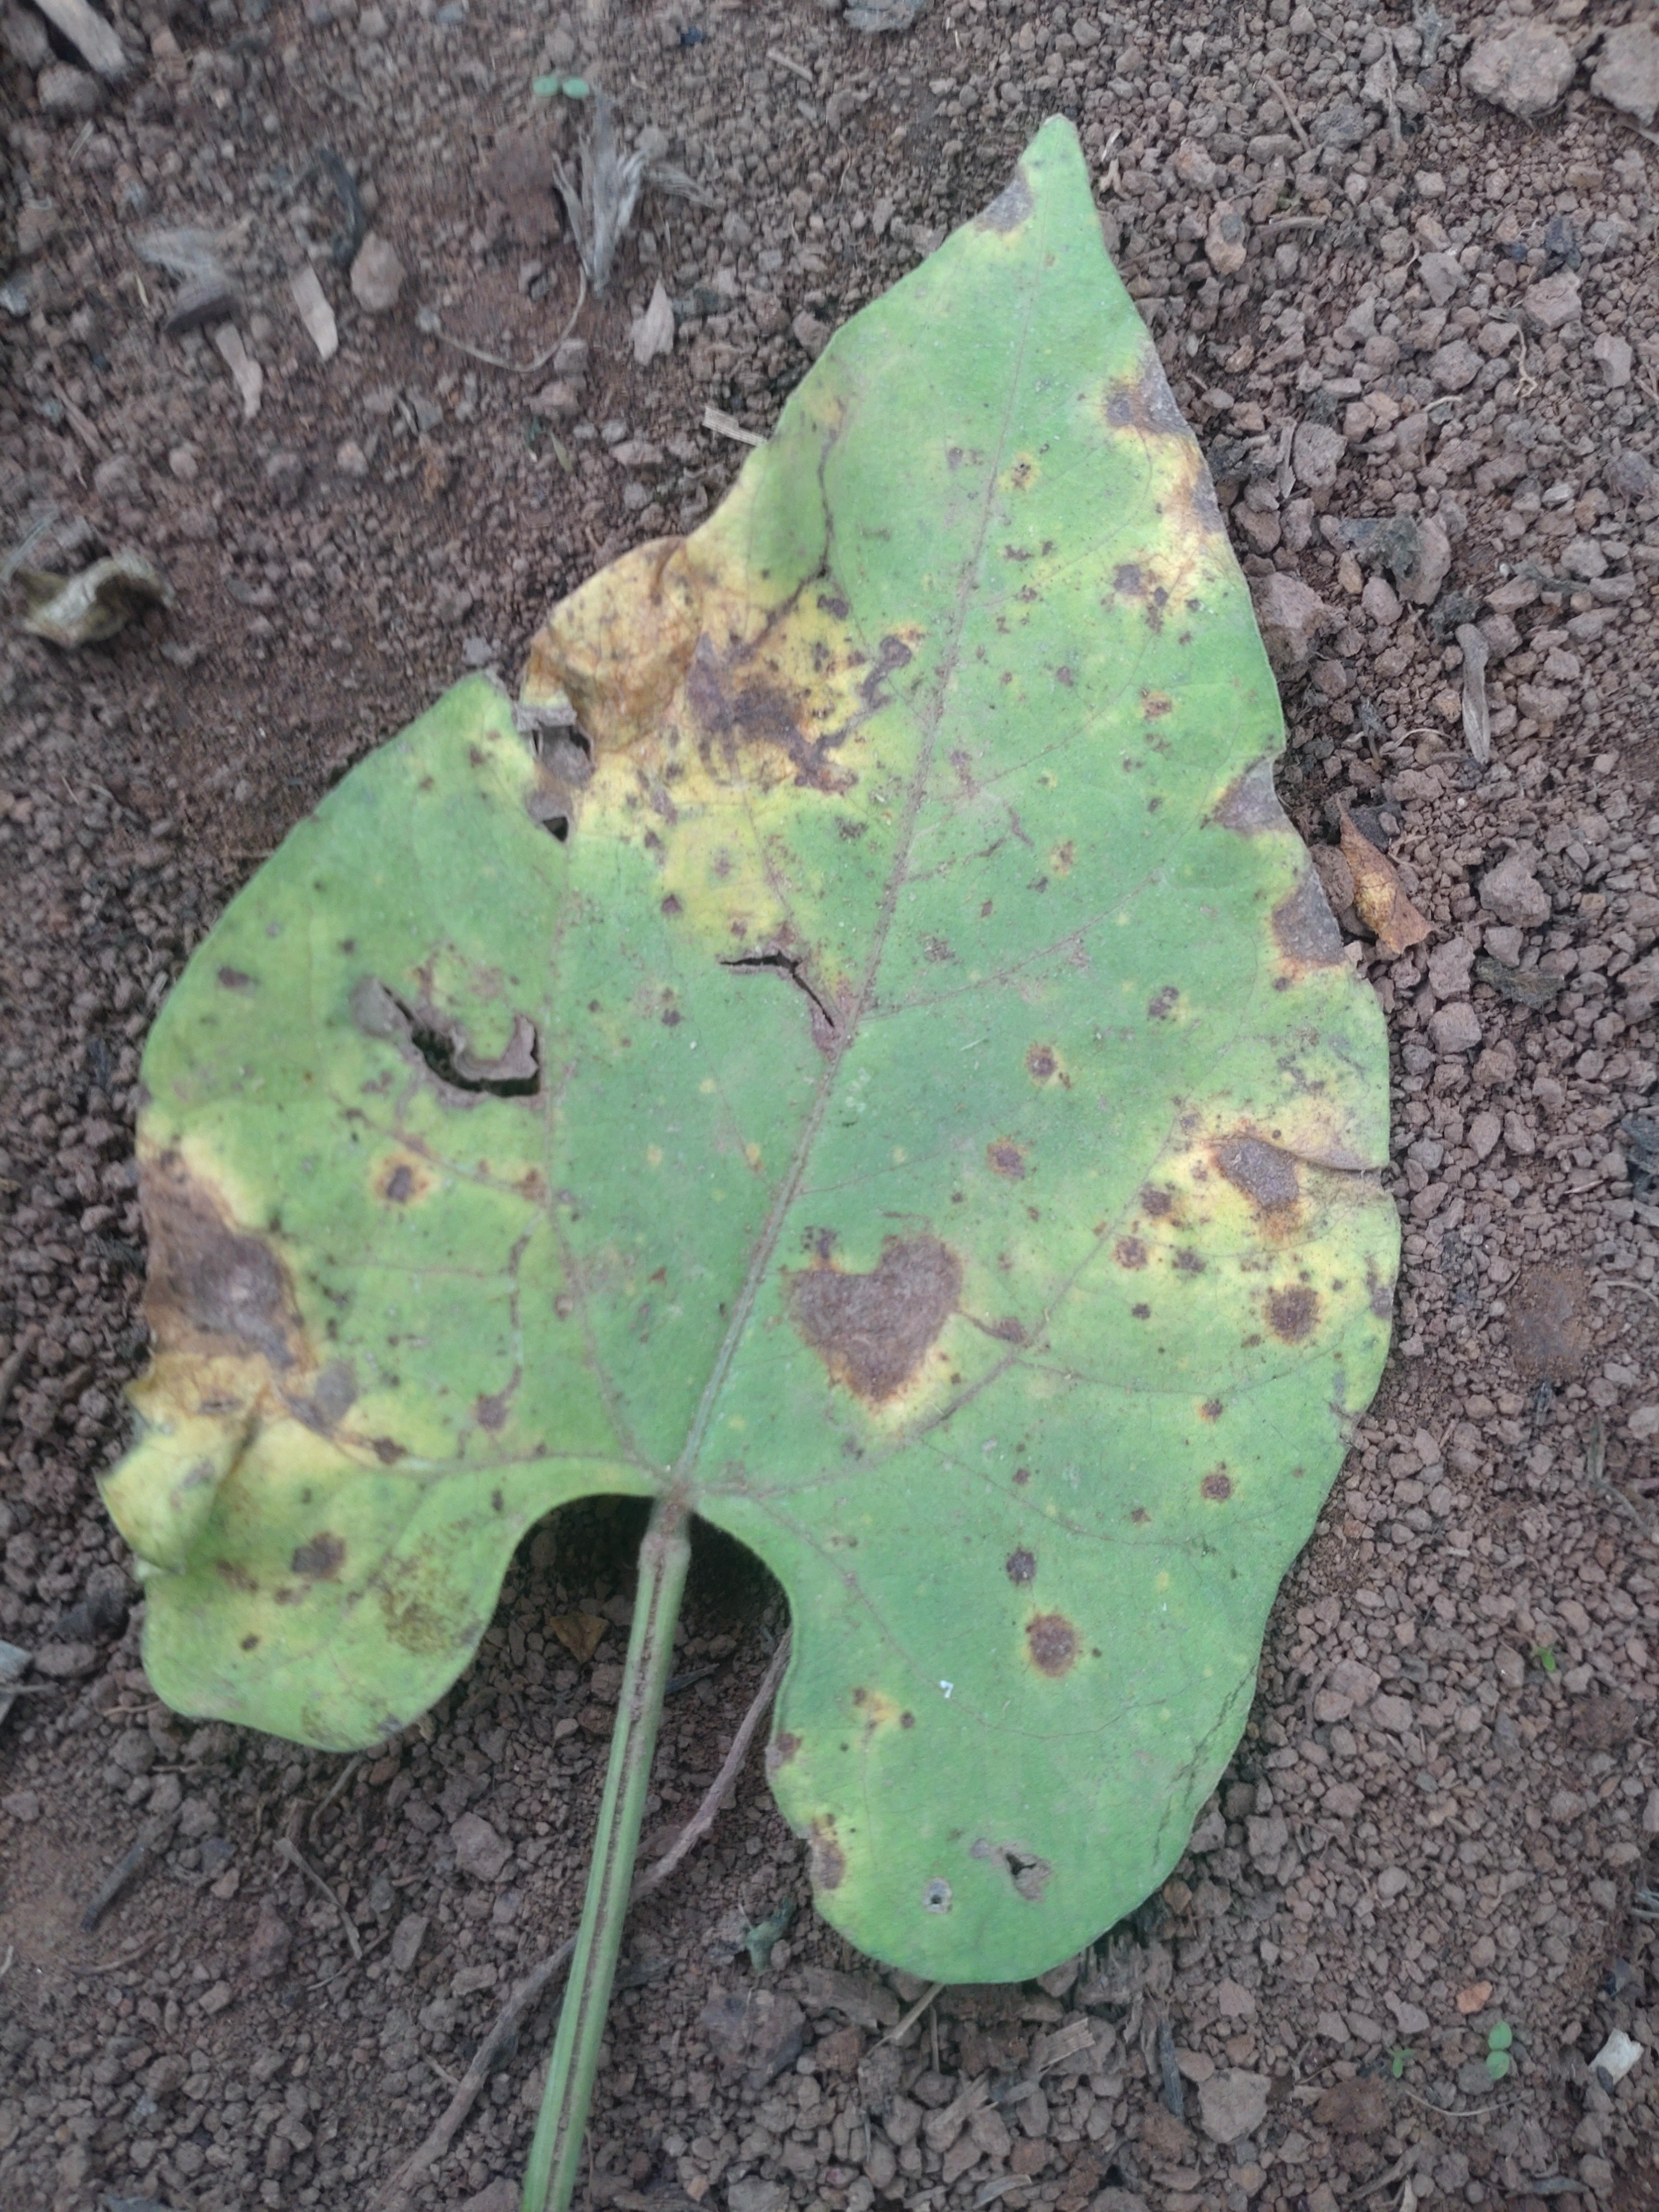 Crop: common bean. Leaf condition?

rust
